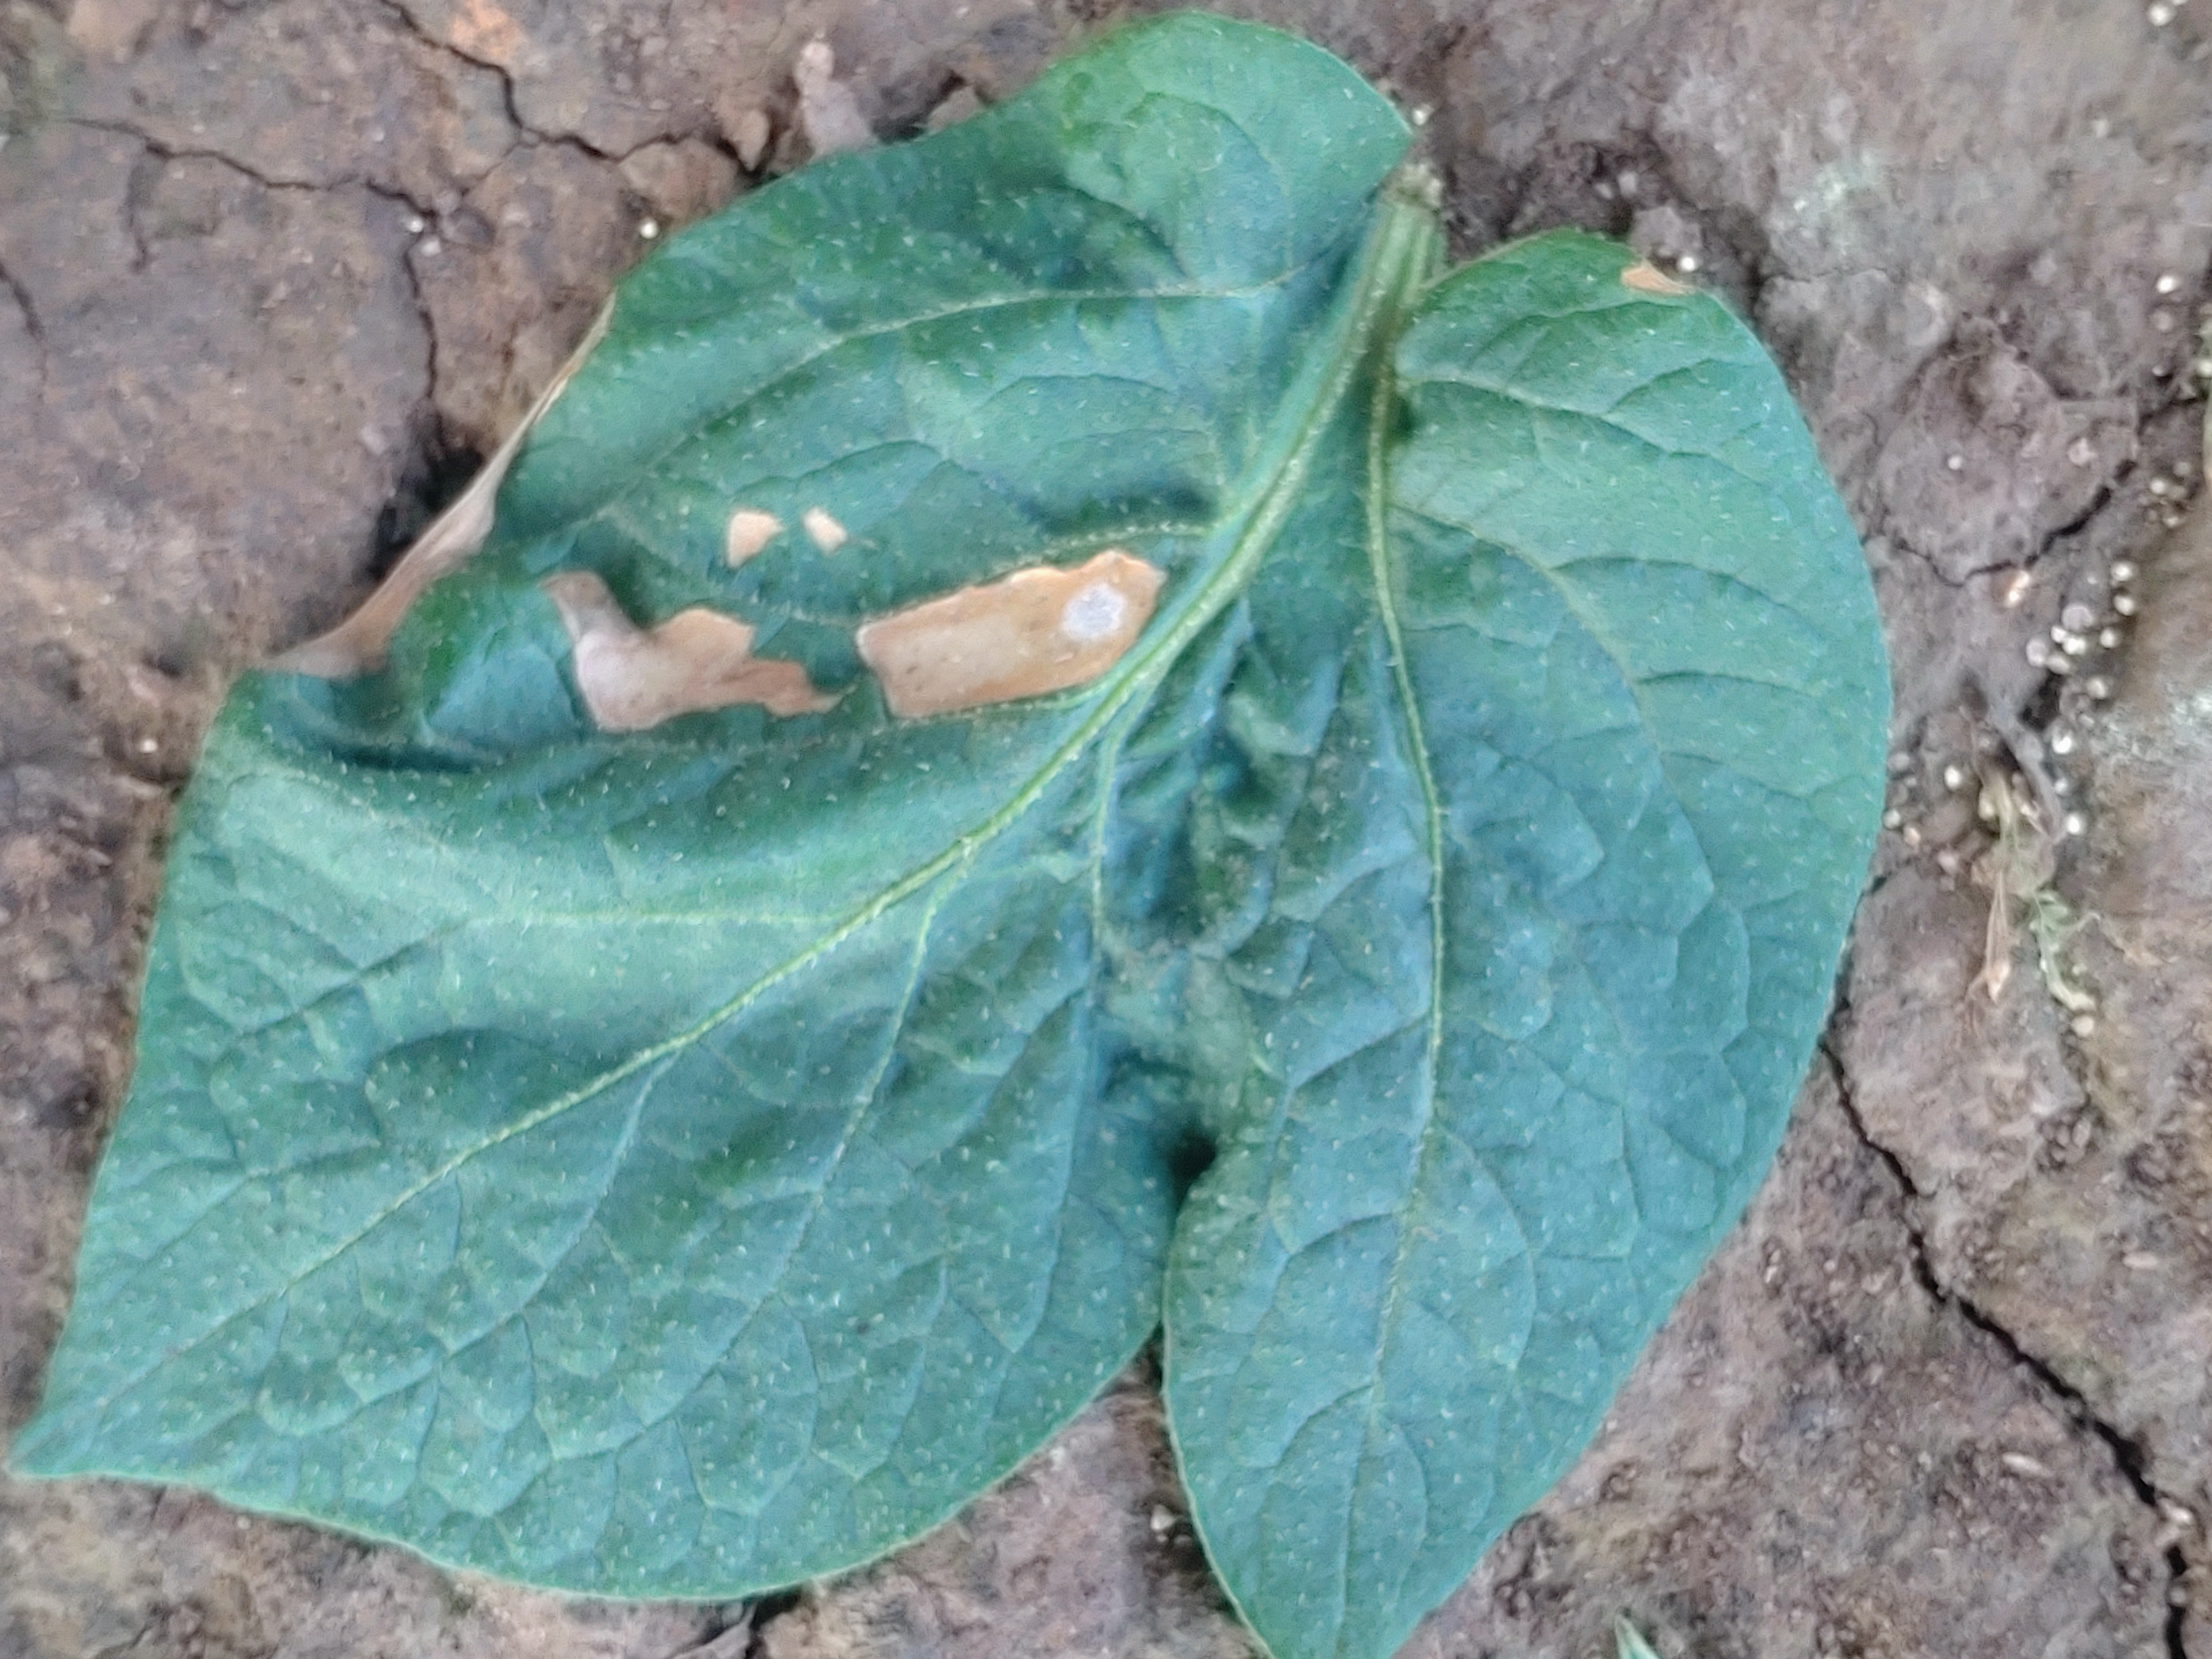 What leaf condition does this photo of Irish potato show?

early blight
